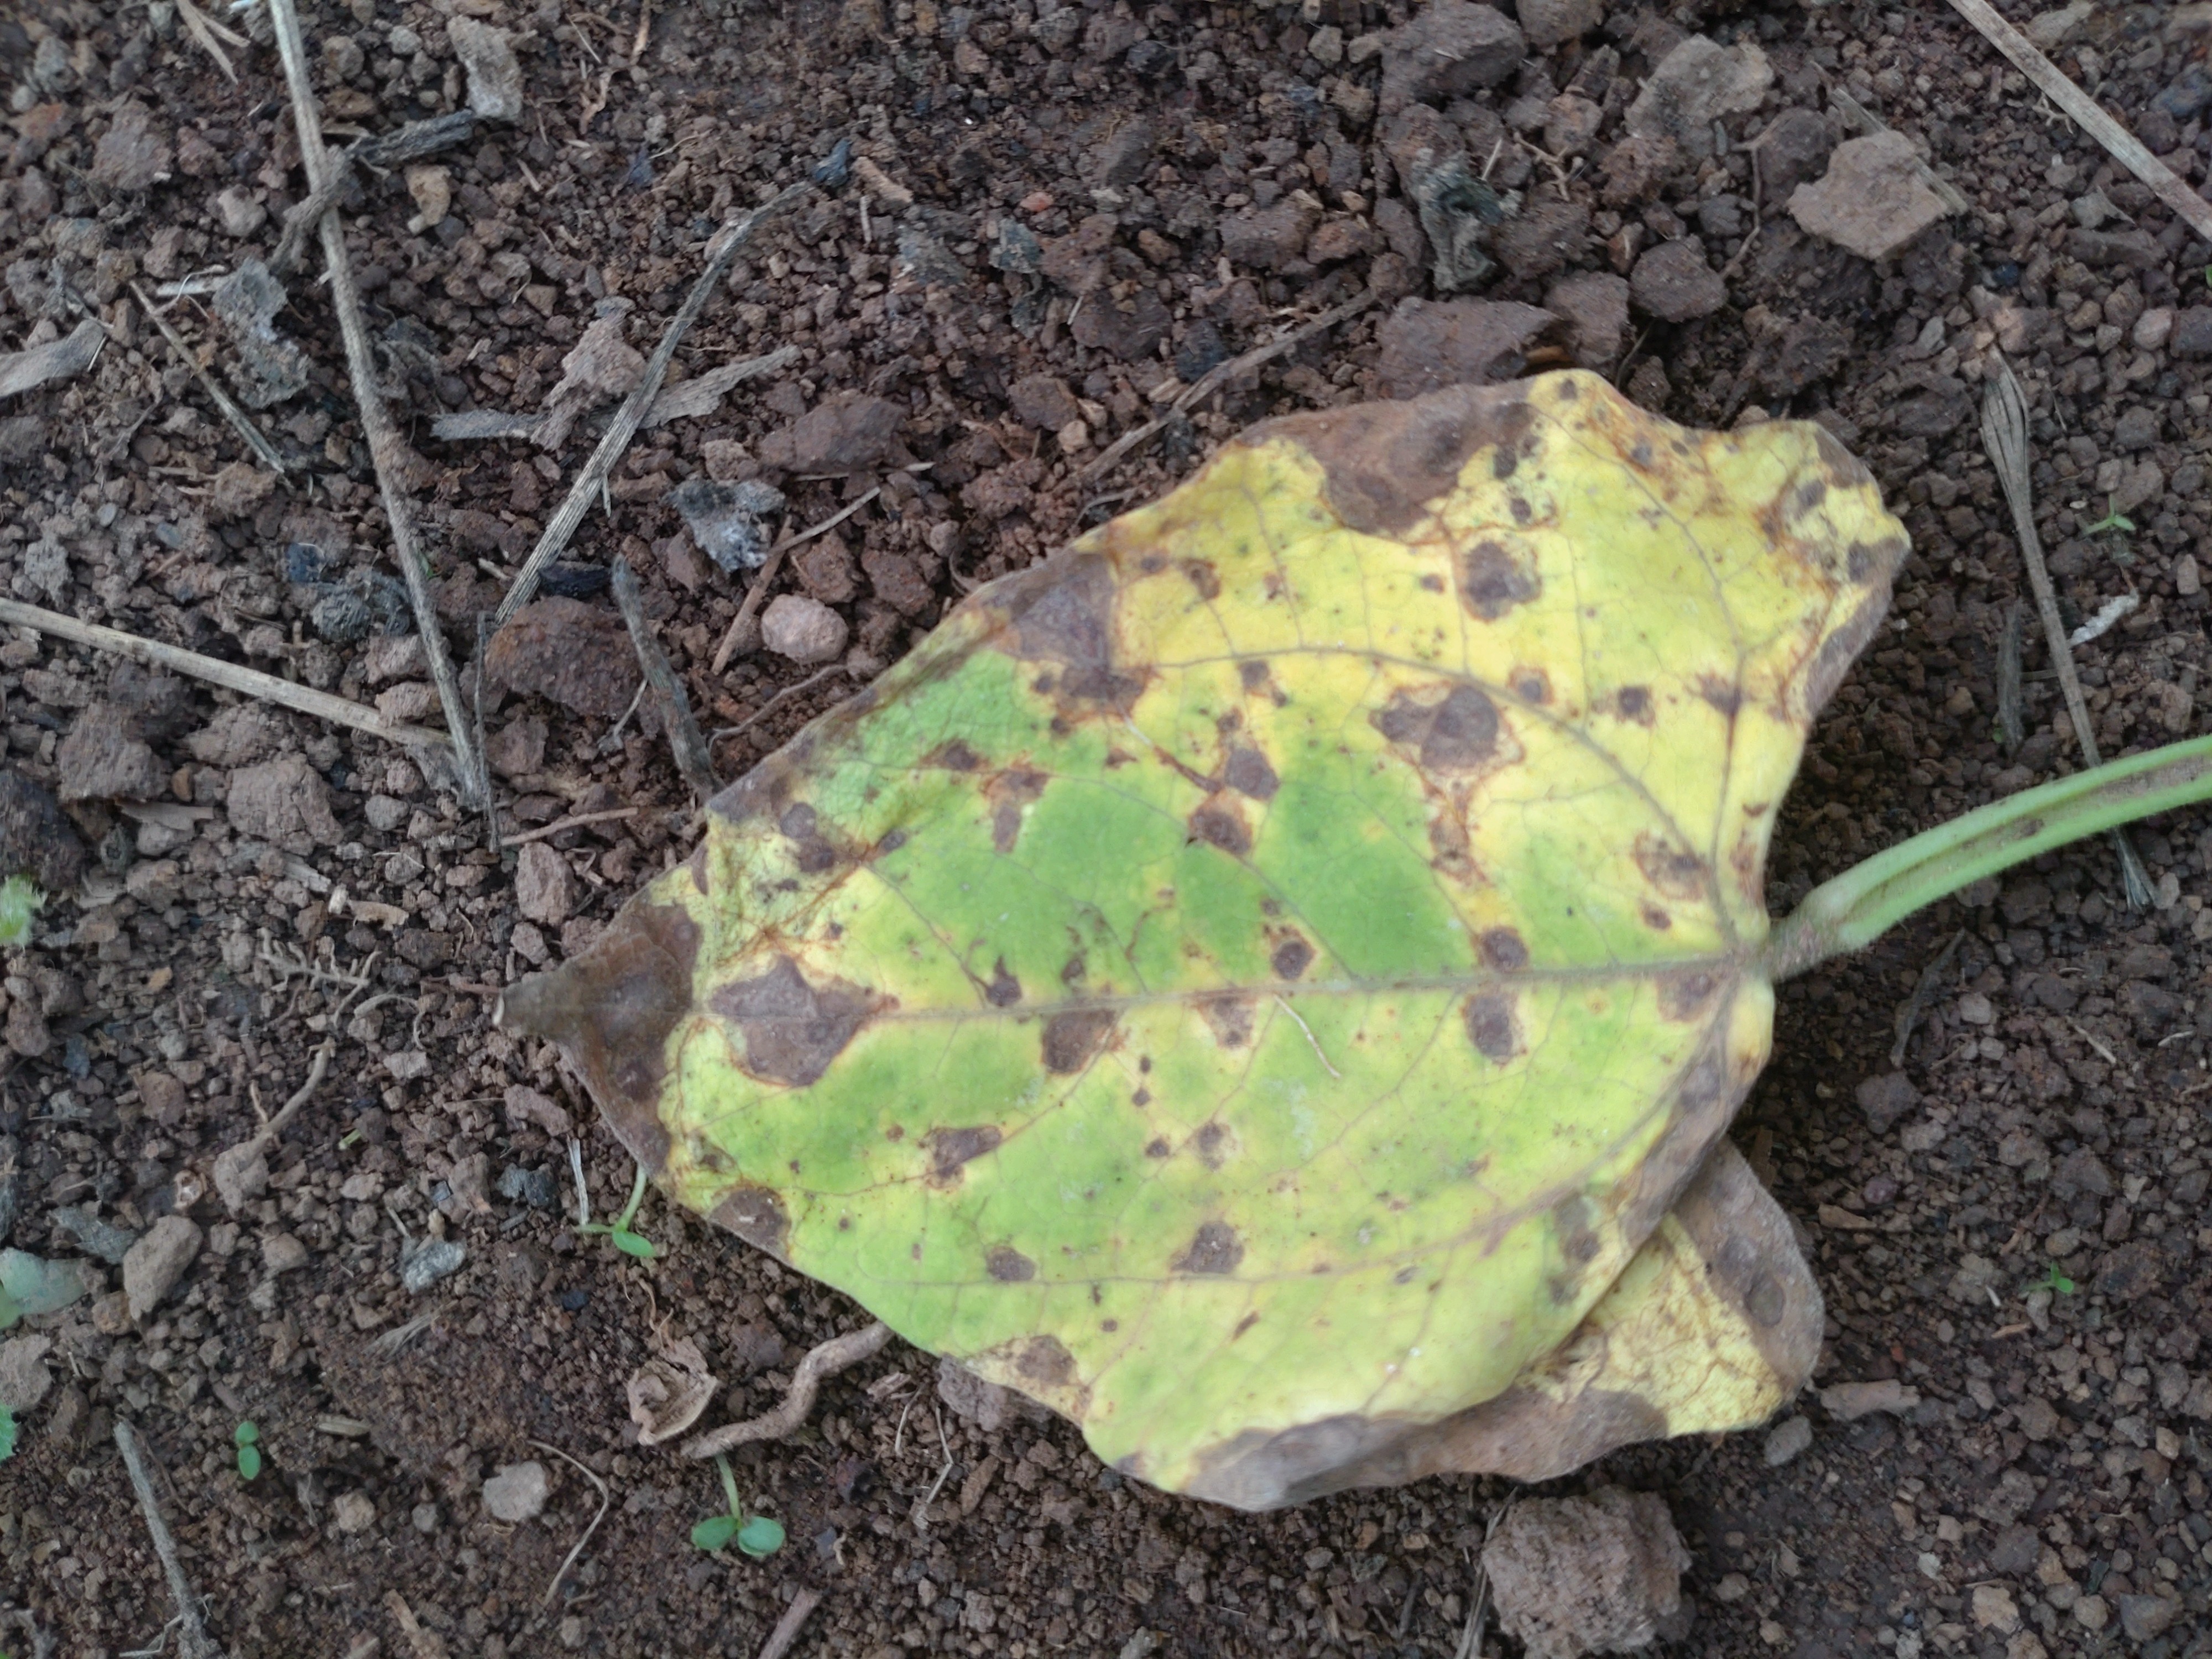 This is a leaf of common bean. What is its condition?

rust
